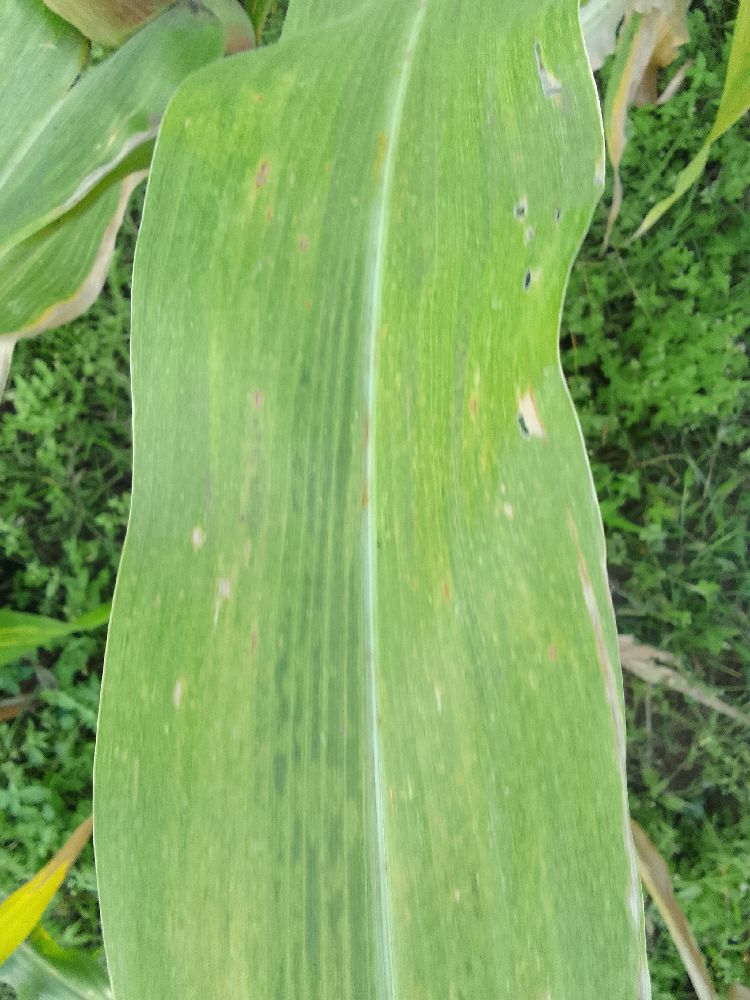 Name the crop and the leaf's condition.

maize, maize lethal necrosis
